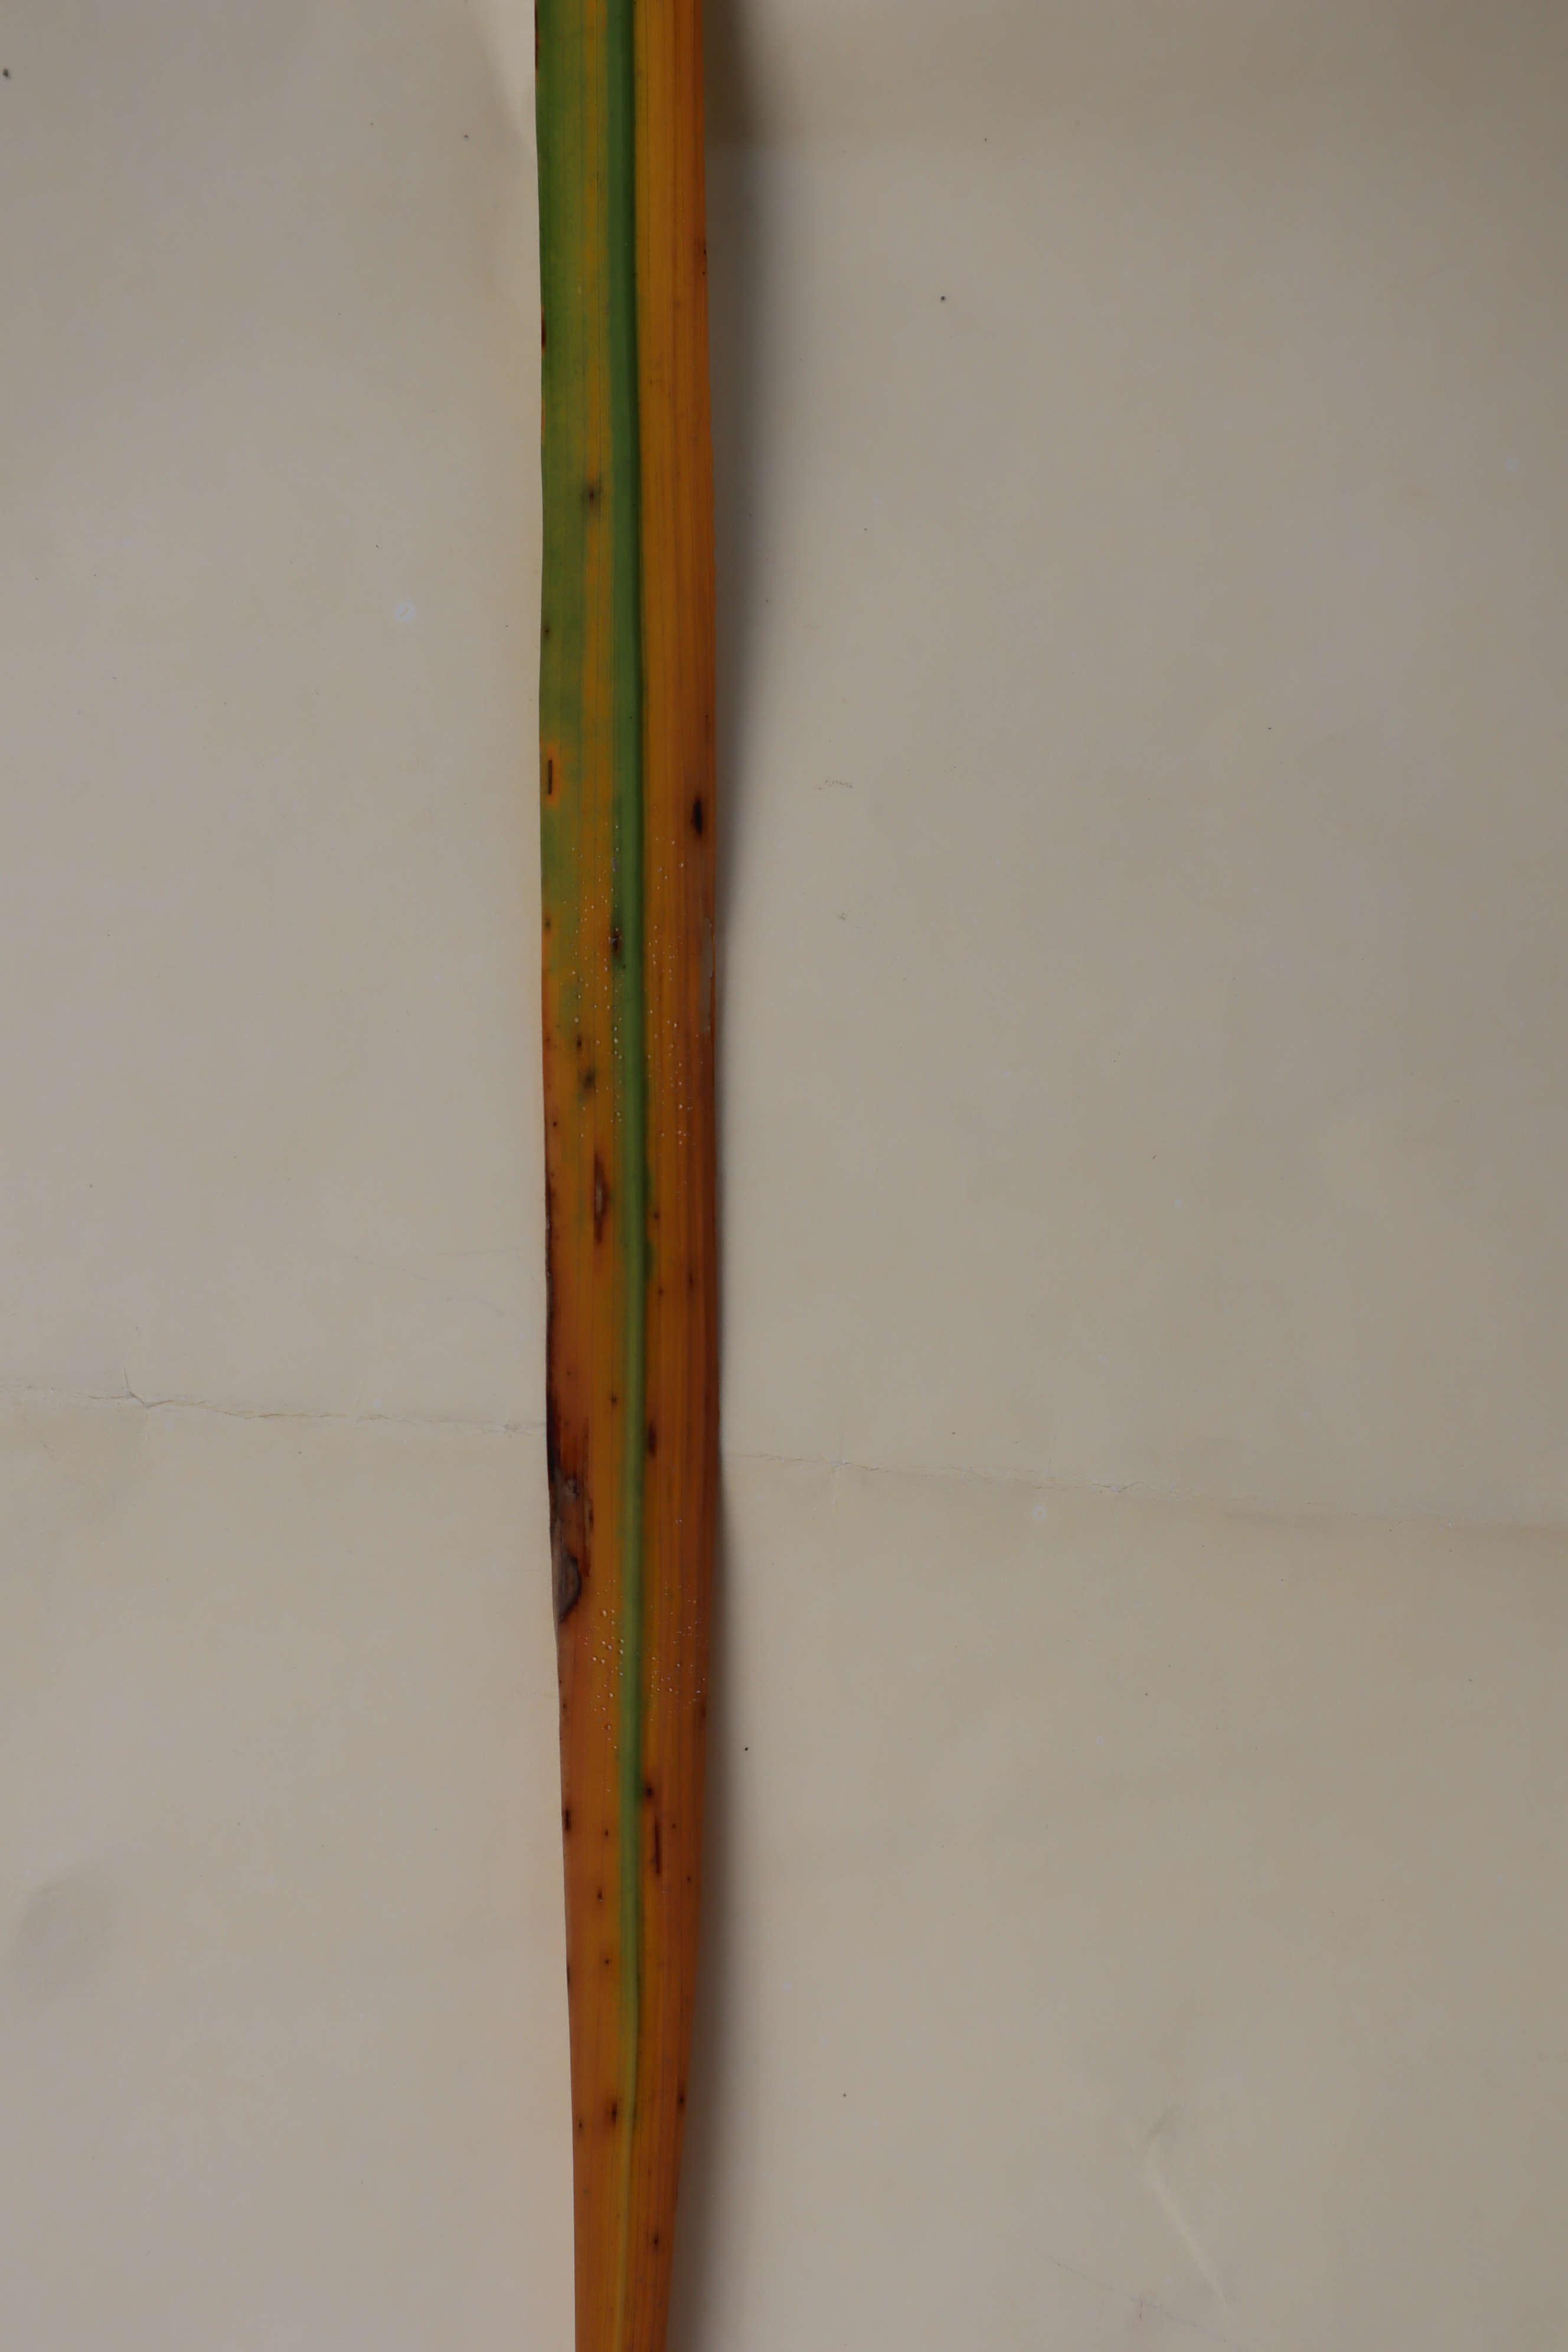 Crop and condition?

rice, tungro virus disease
